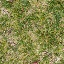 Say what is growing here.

grass
